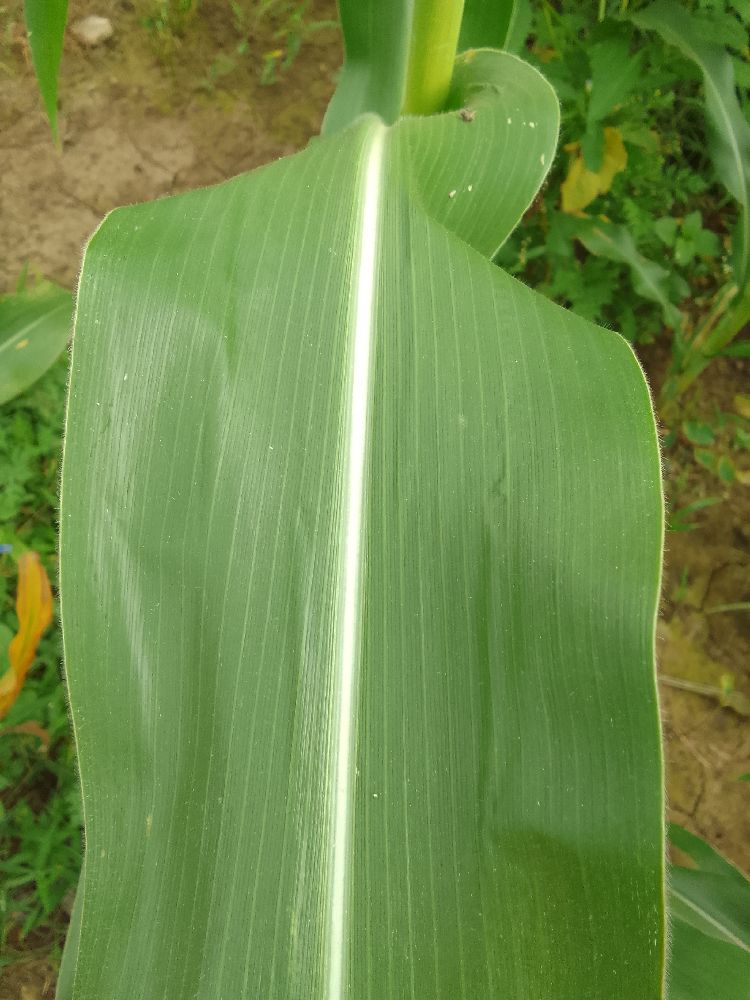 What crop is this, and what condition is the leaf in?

maize, healthy
